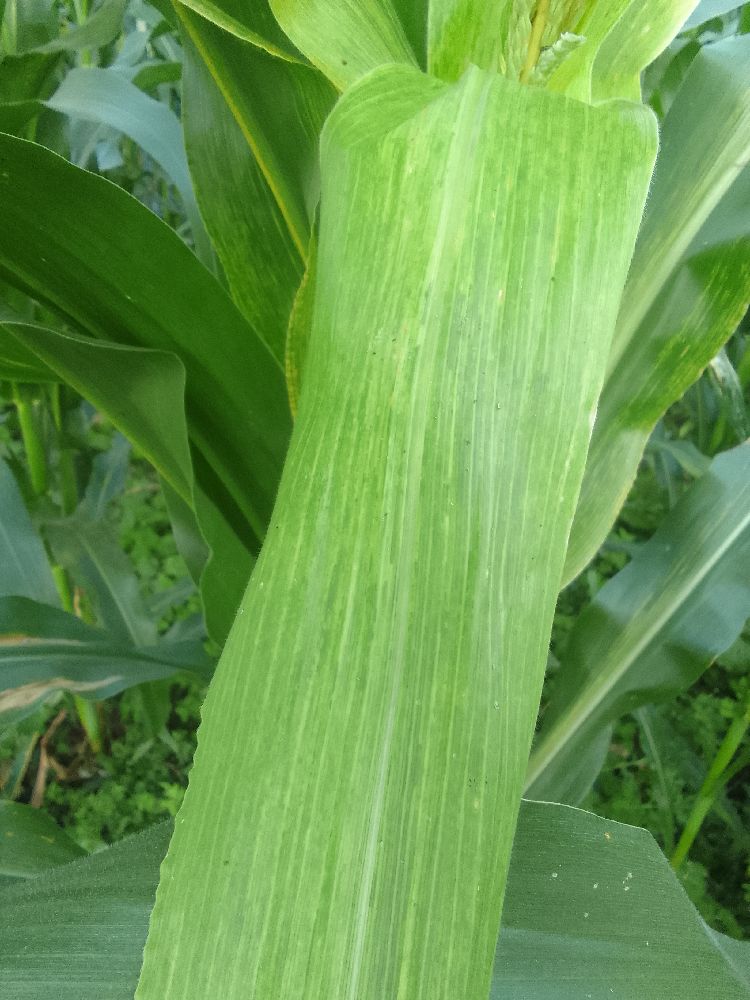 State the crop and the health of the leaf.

maize, maize lethal necrosis
